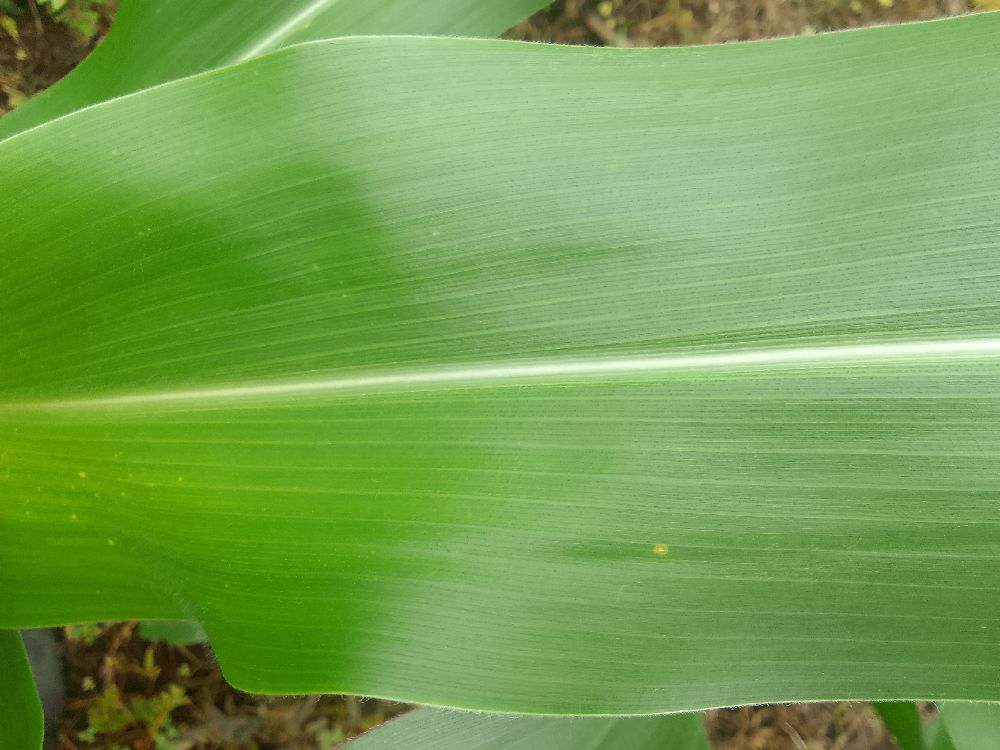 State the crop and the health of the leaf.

maize, healthy
